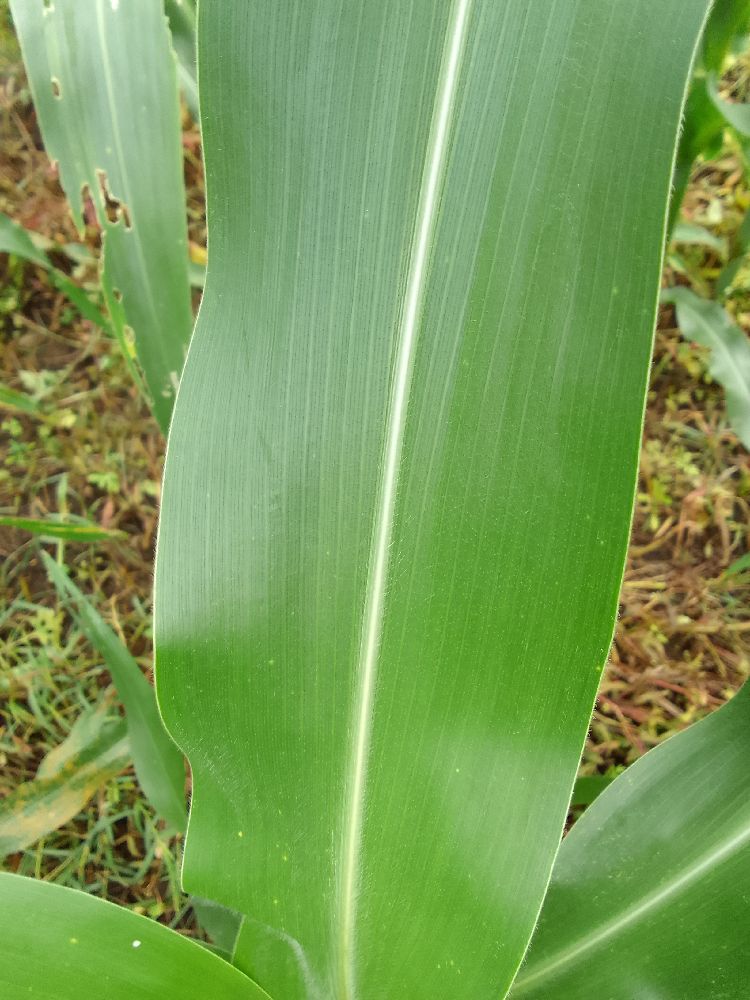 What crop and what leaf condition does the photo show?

maize, healthy
